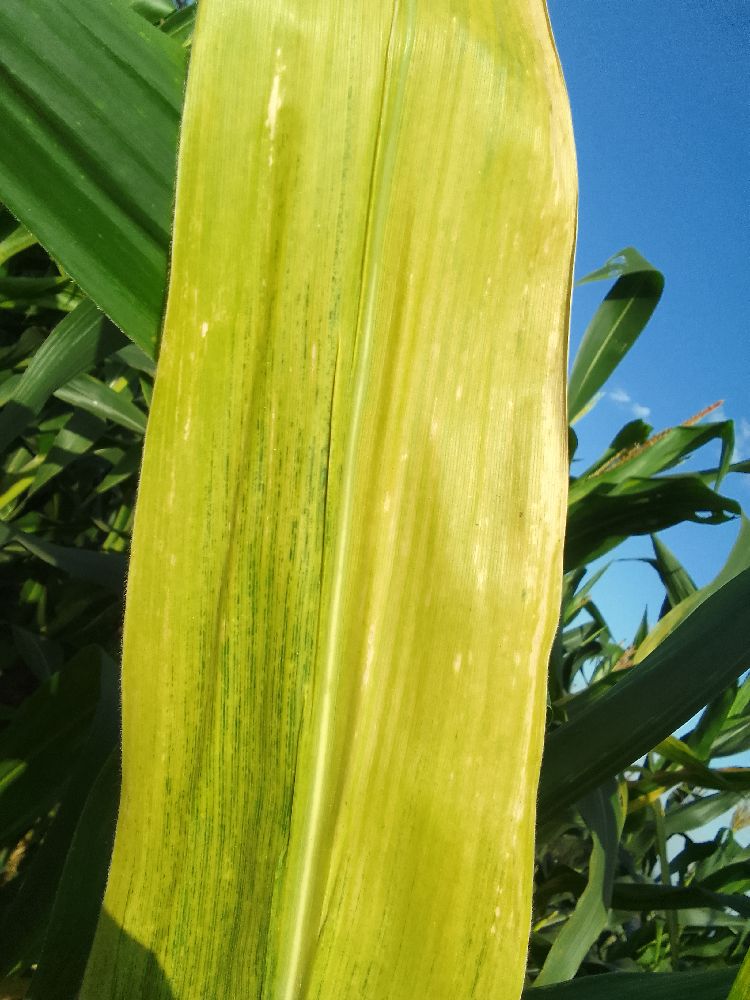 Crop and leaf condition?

maize, maize lethal necrosis
